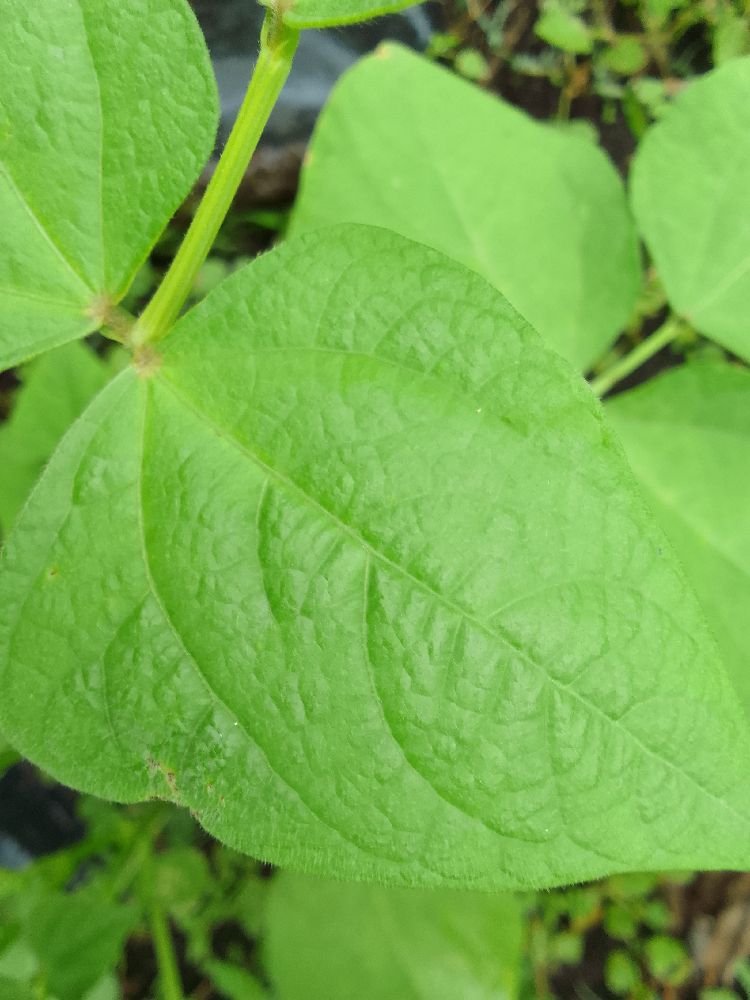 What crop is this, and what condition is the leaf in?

common bean, healthy
